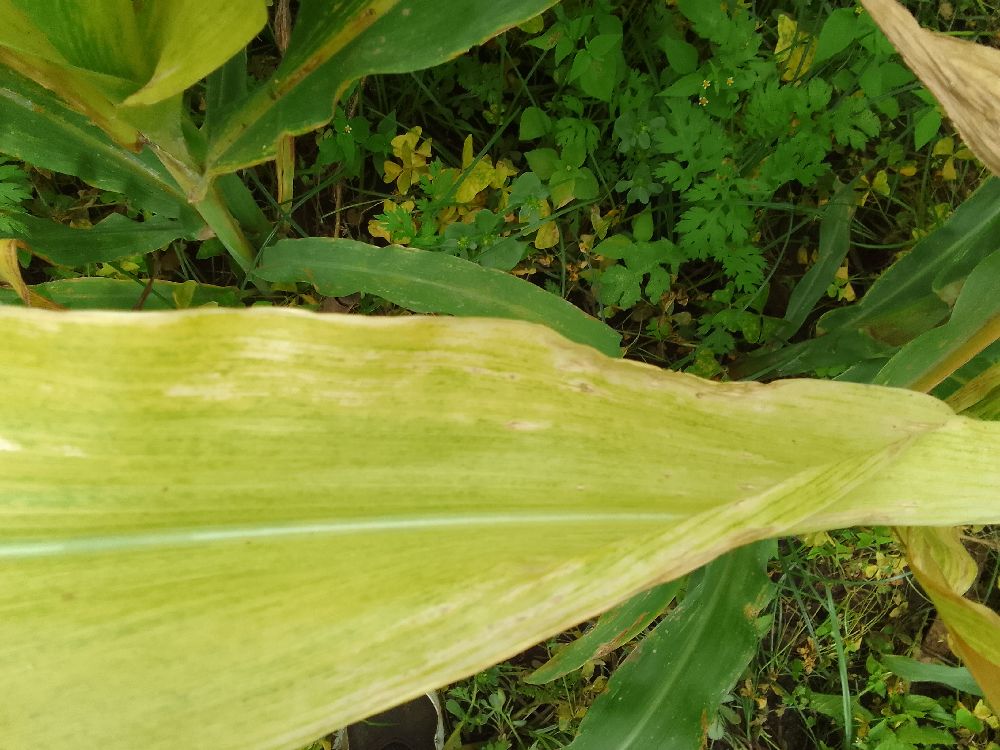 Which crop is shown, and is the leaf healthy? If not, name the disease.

maize, maize lethal necrosis
